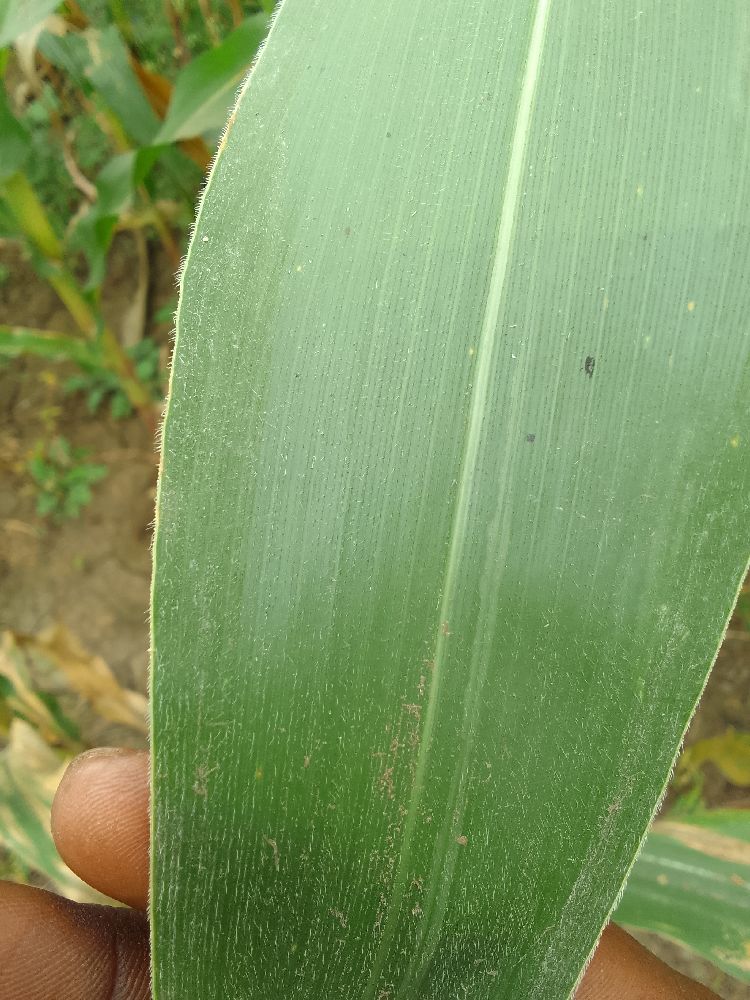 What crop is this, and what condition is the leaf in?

maize, healthy
